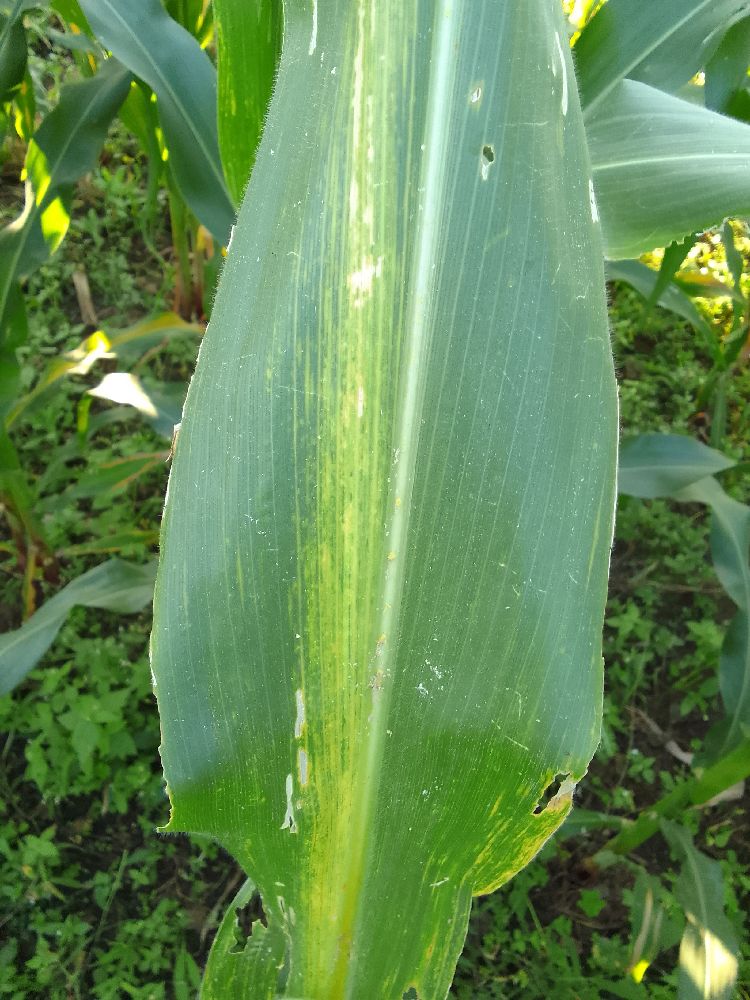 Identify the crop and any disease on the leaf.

maize, maize lethal necrosis
